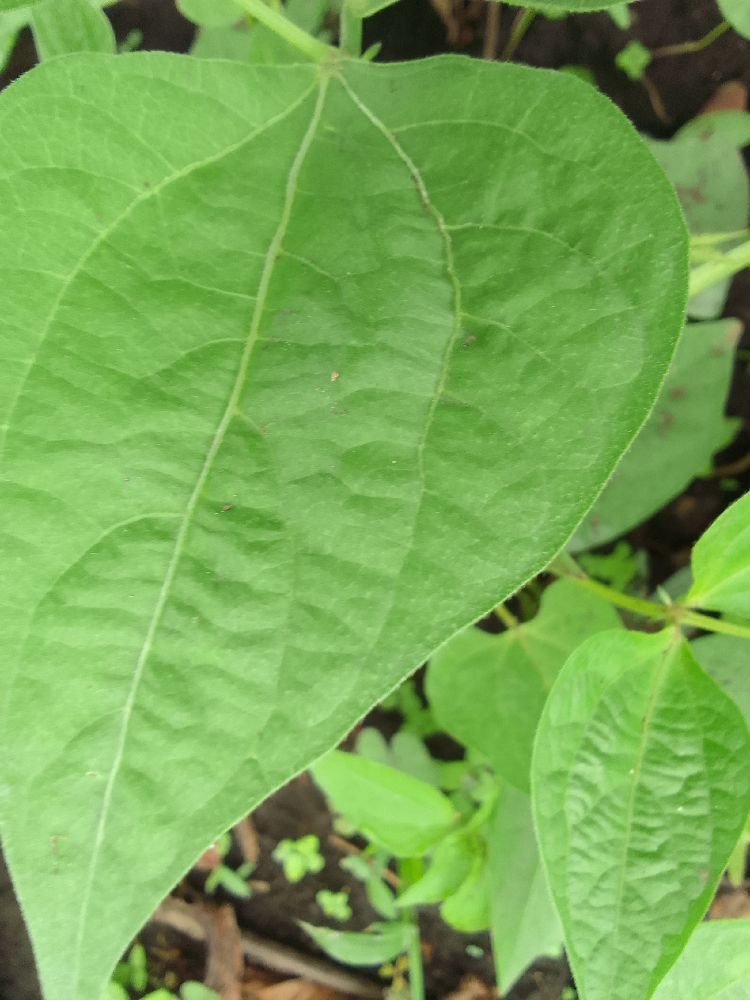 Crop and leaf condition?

common bean, healthy
